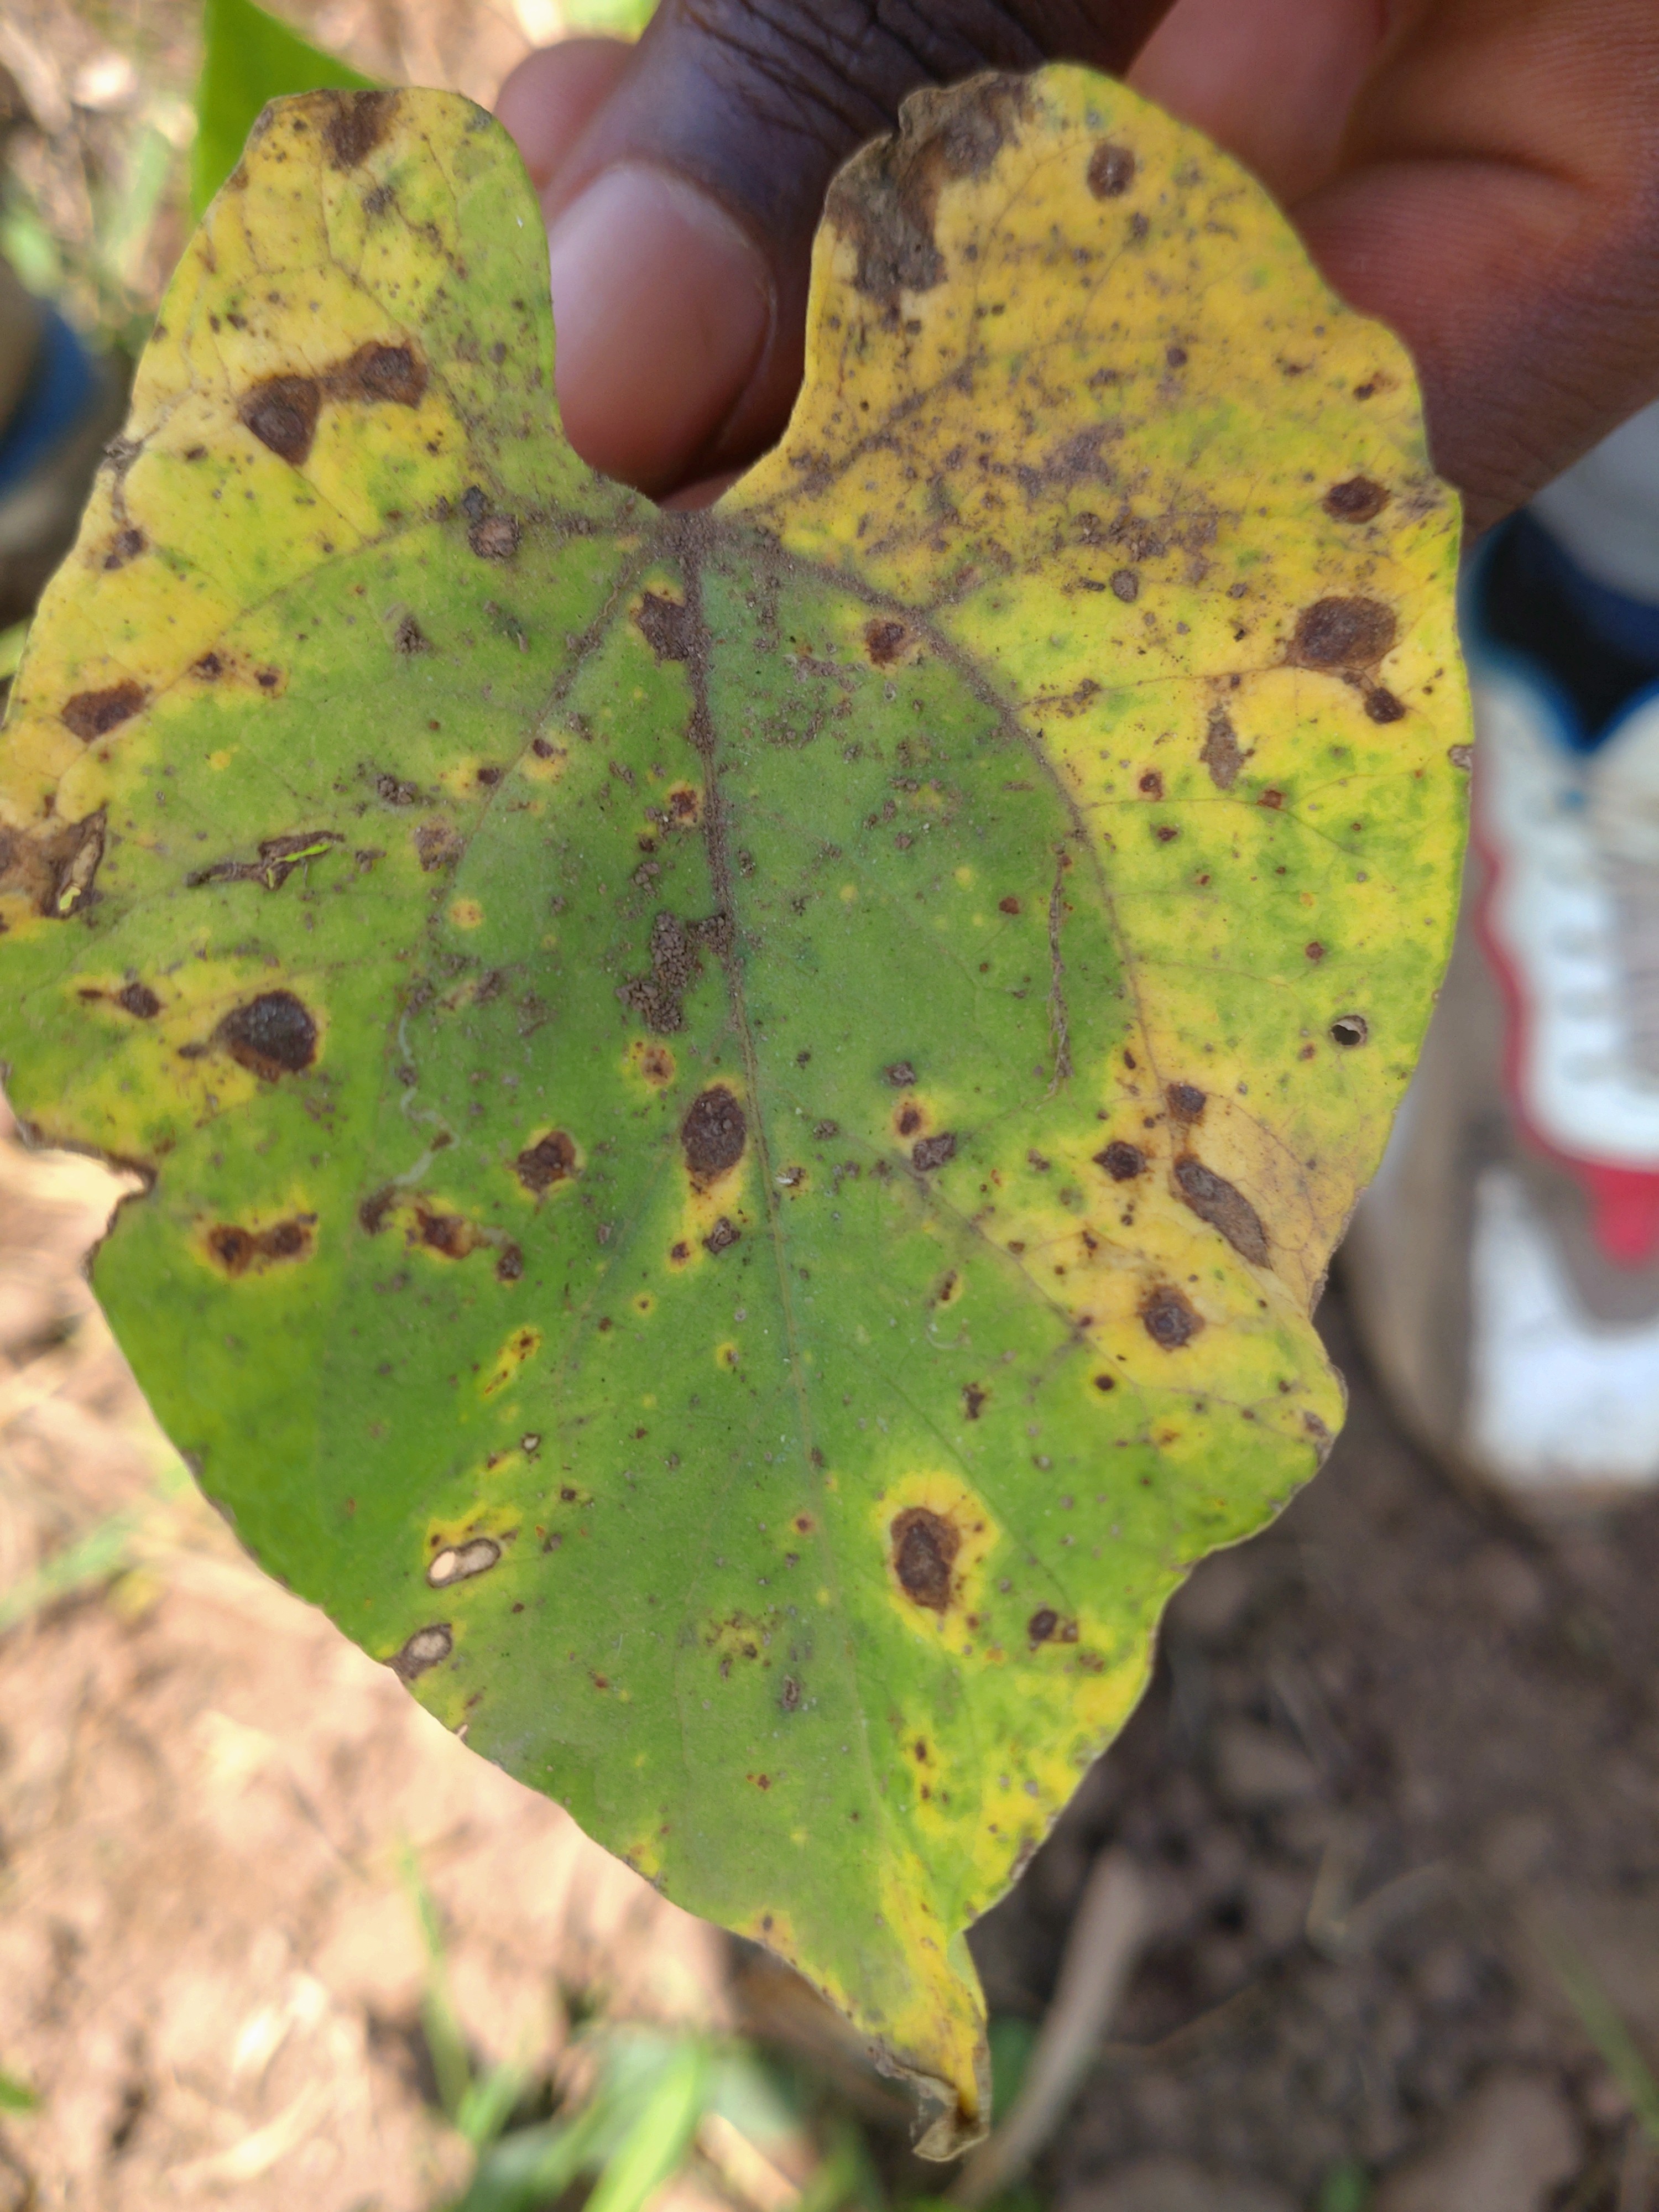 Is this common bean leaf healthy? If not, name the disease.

anthracnose
